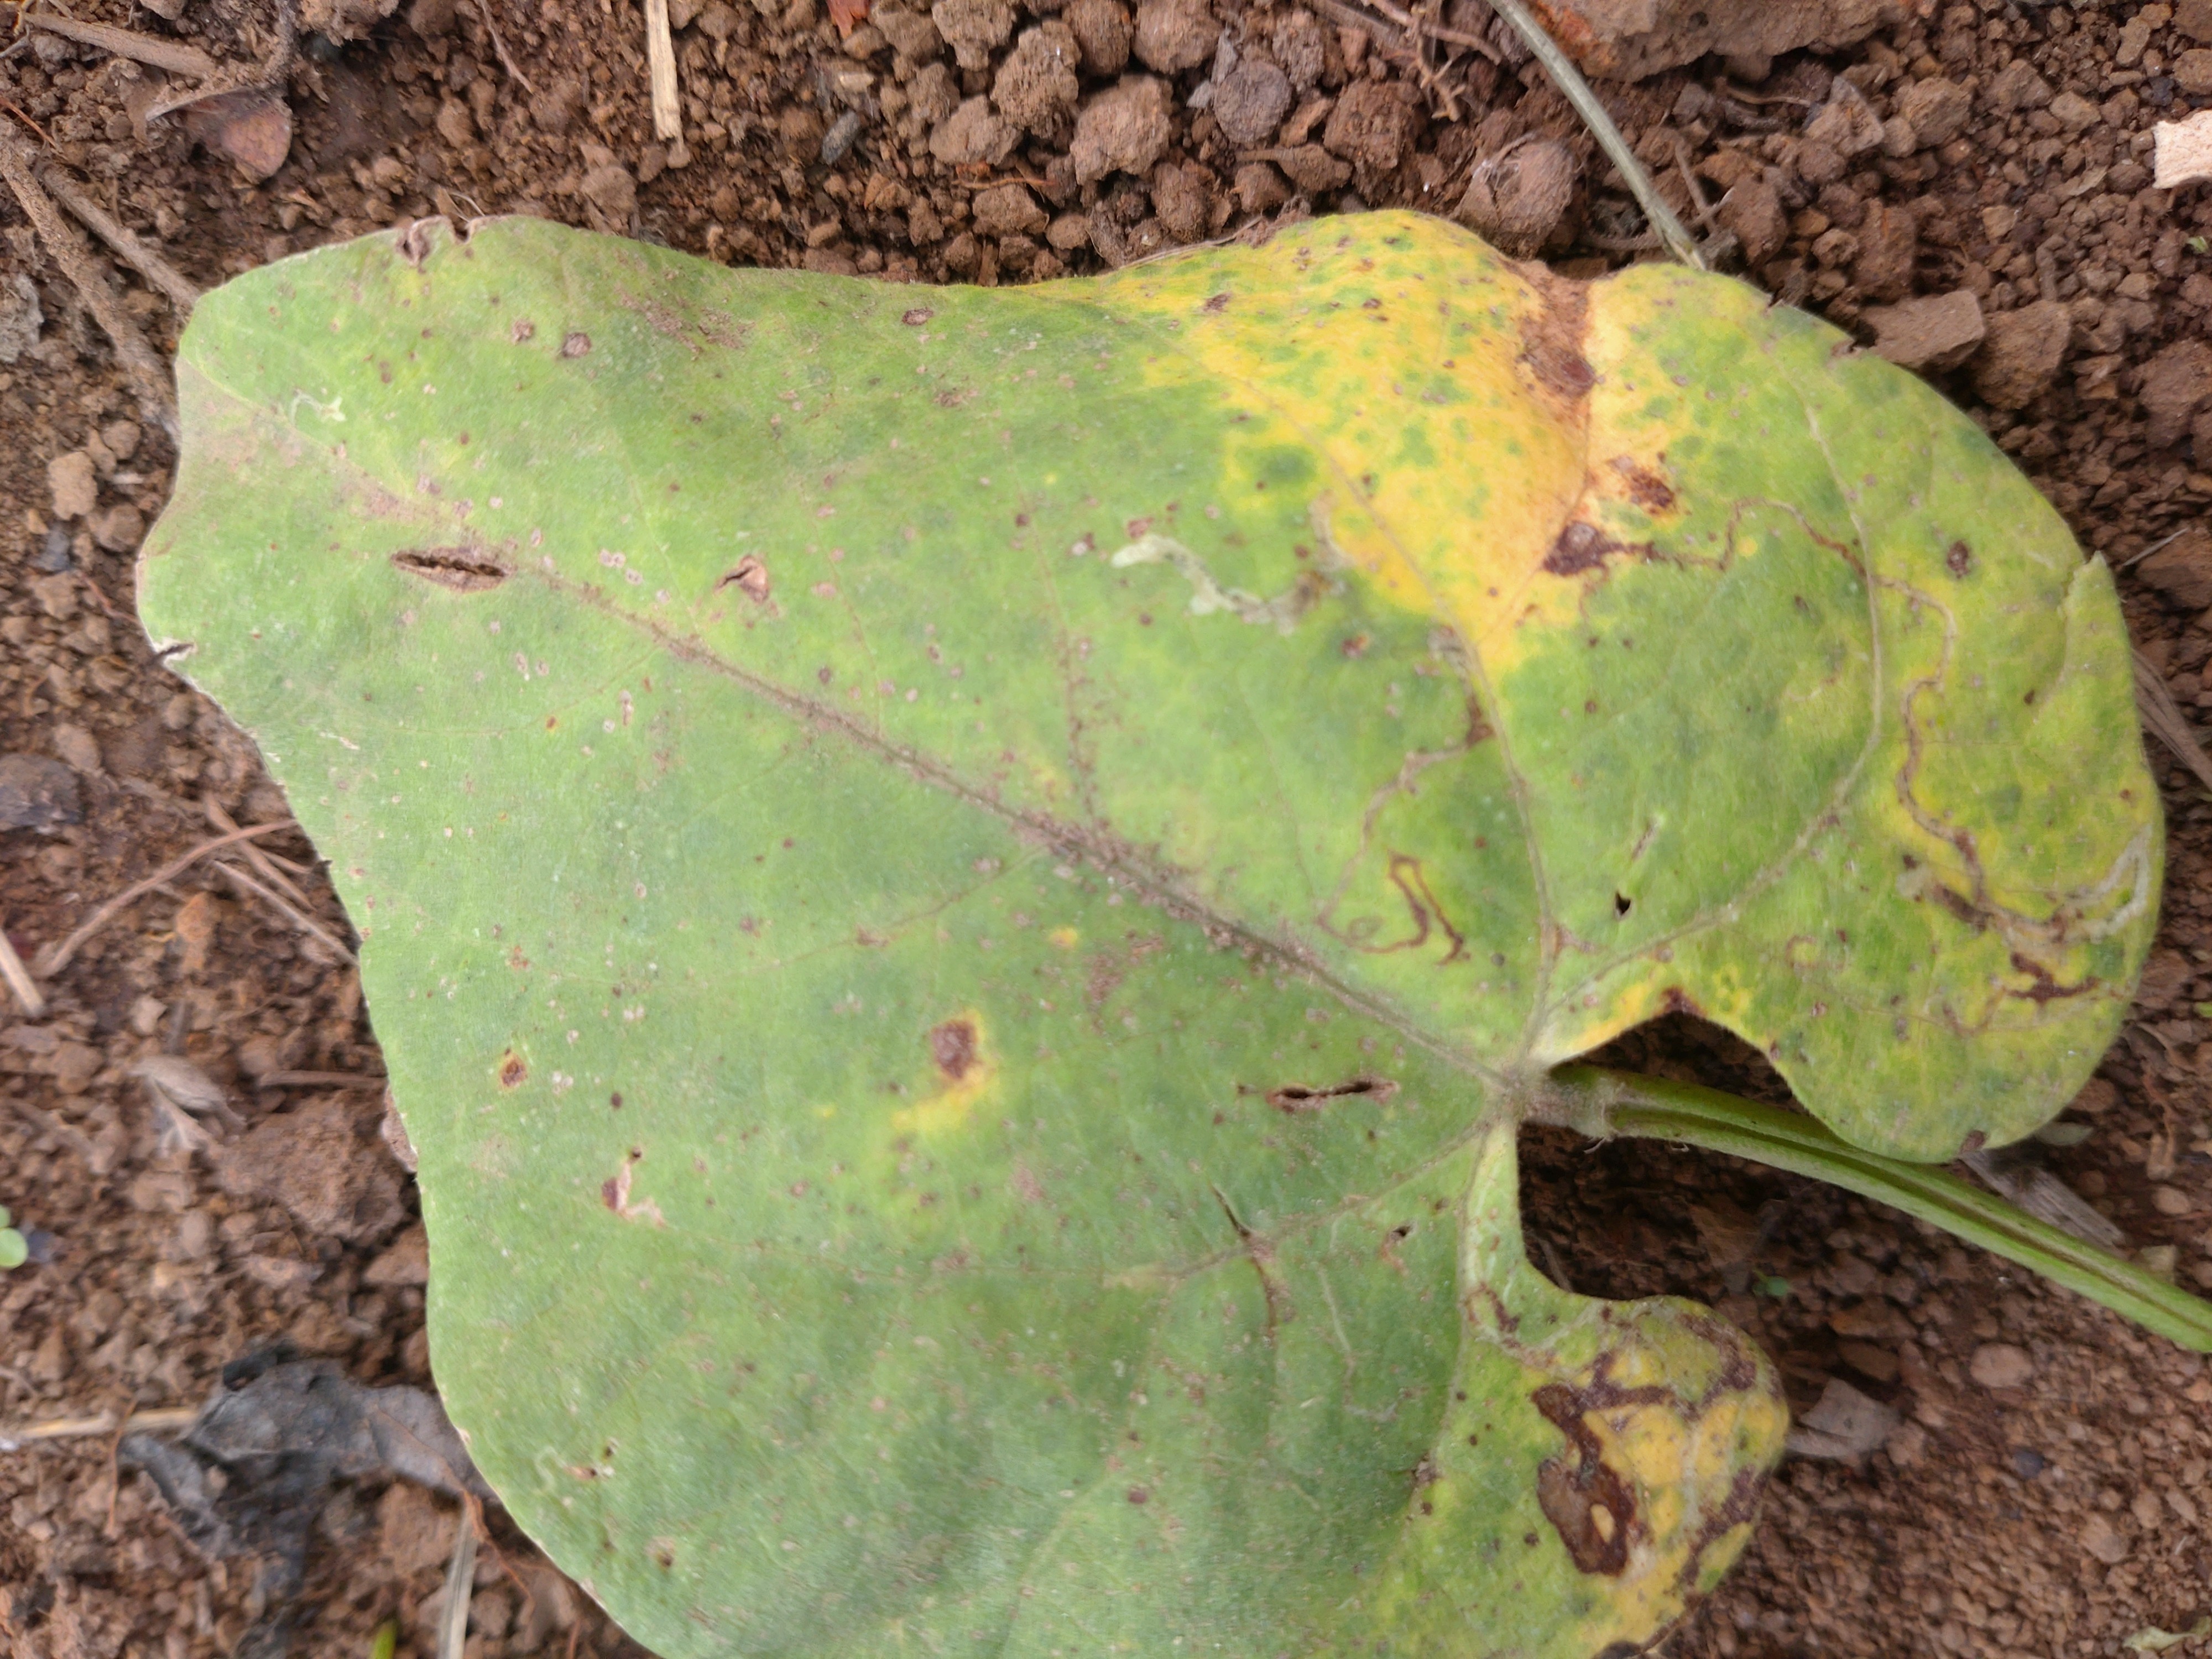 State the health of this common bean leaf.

rust
